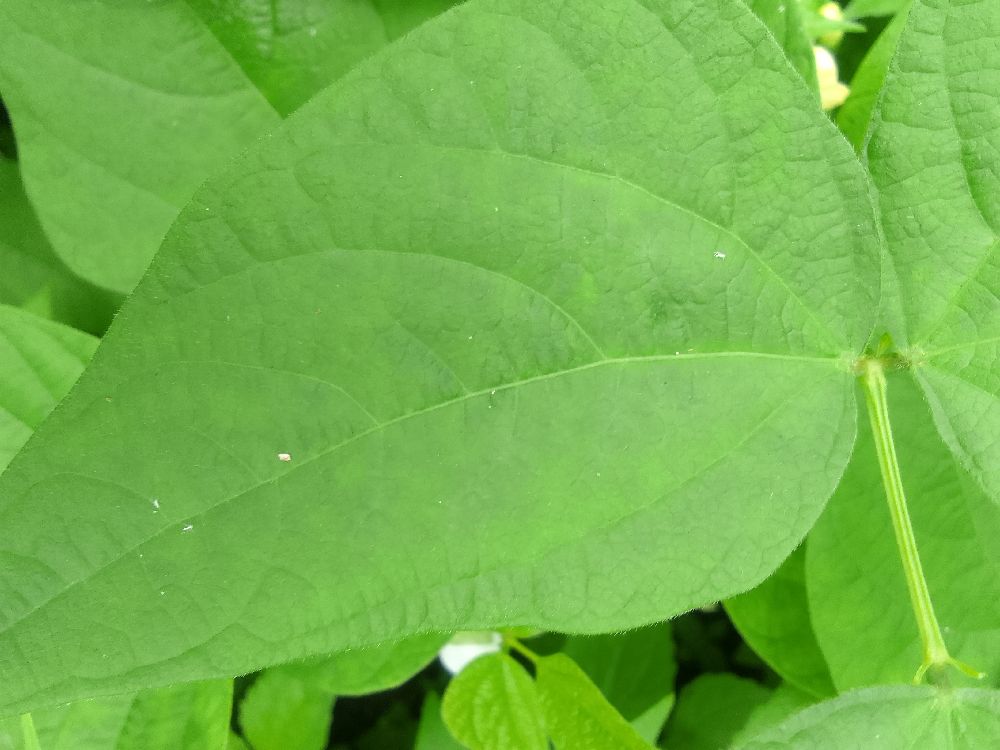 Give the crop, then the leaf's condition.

common bean, healthy
